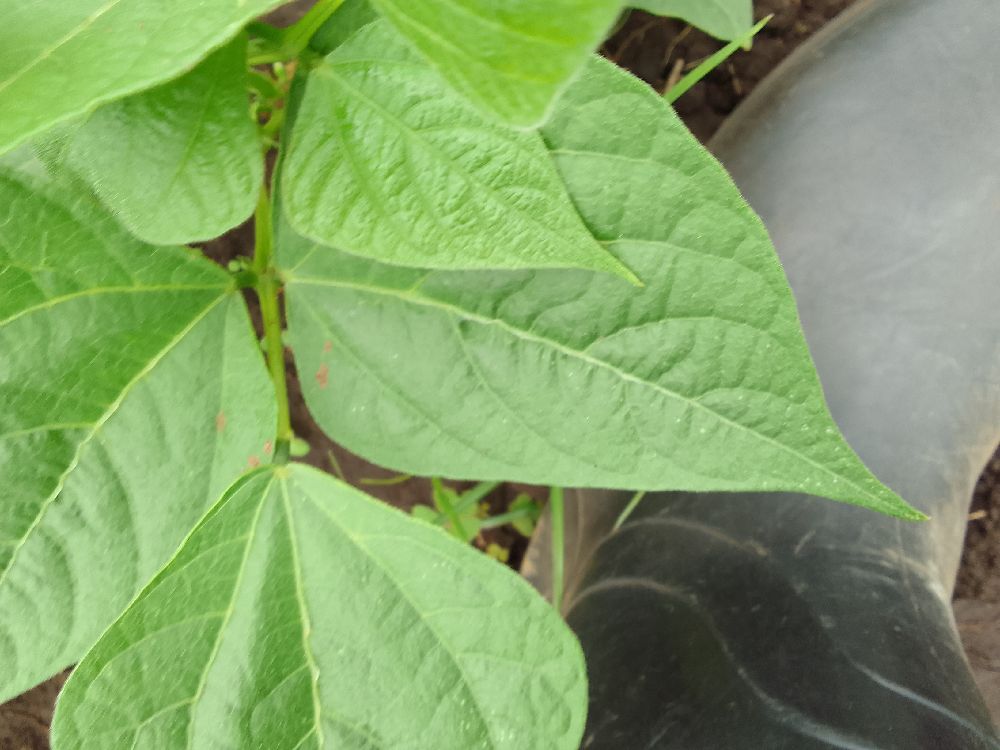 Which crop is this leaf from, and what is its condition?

common bean, healthy
